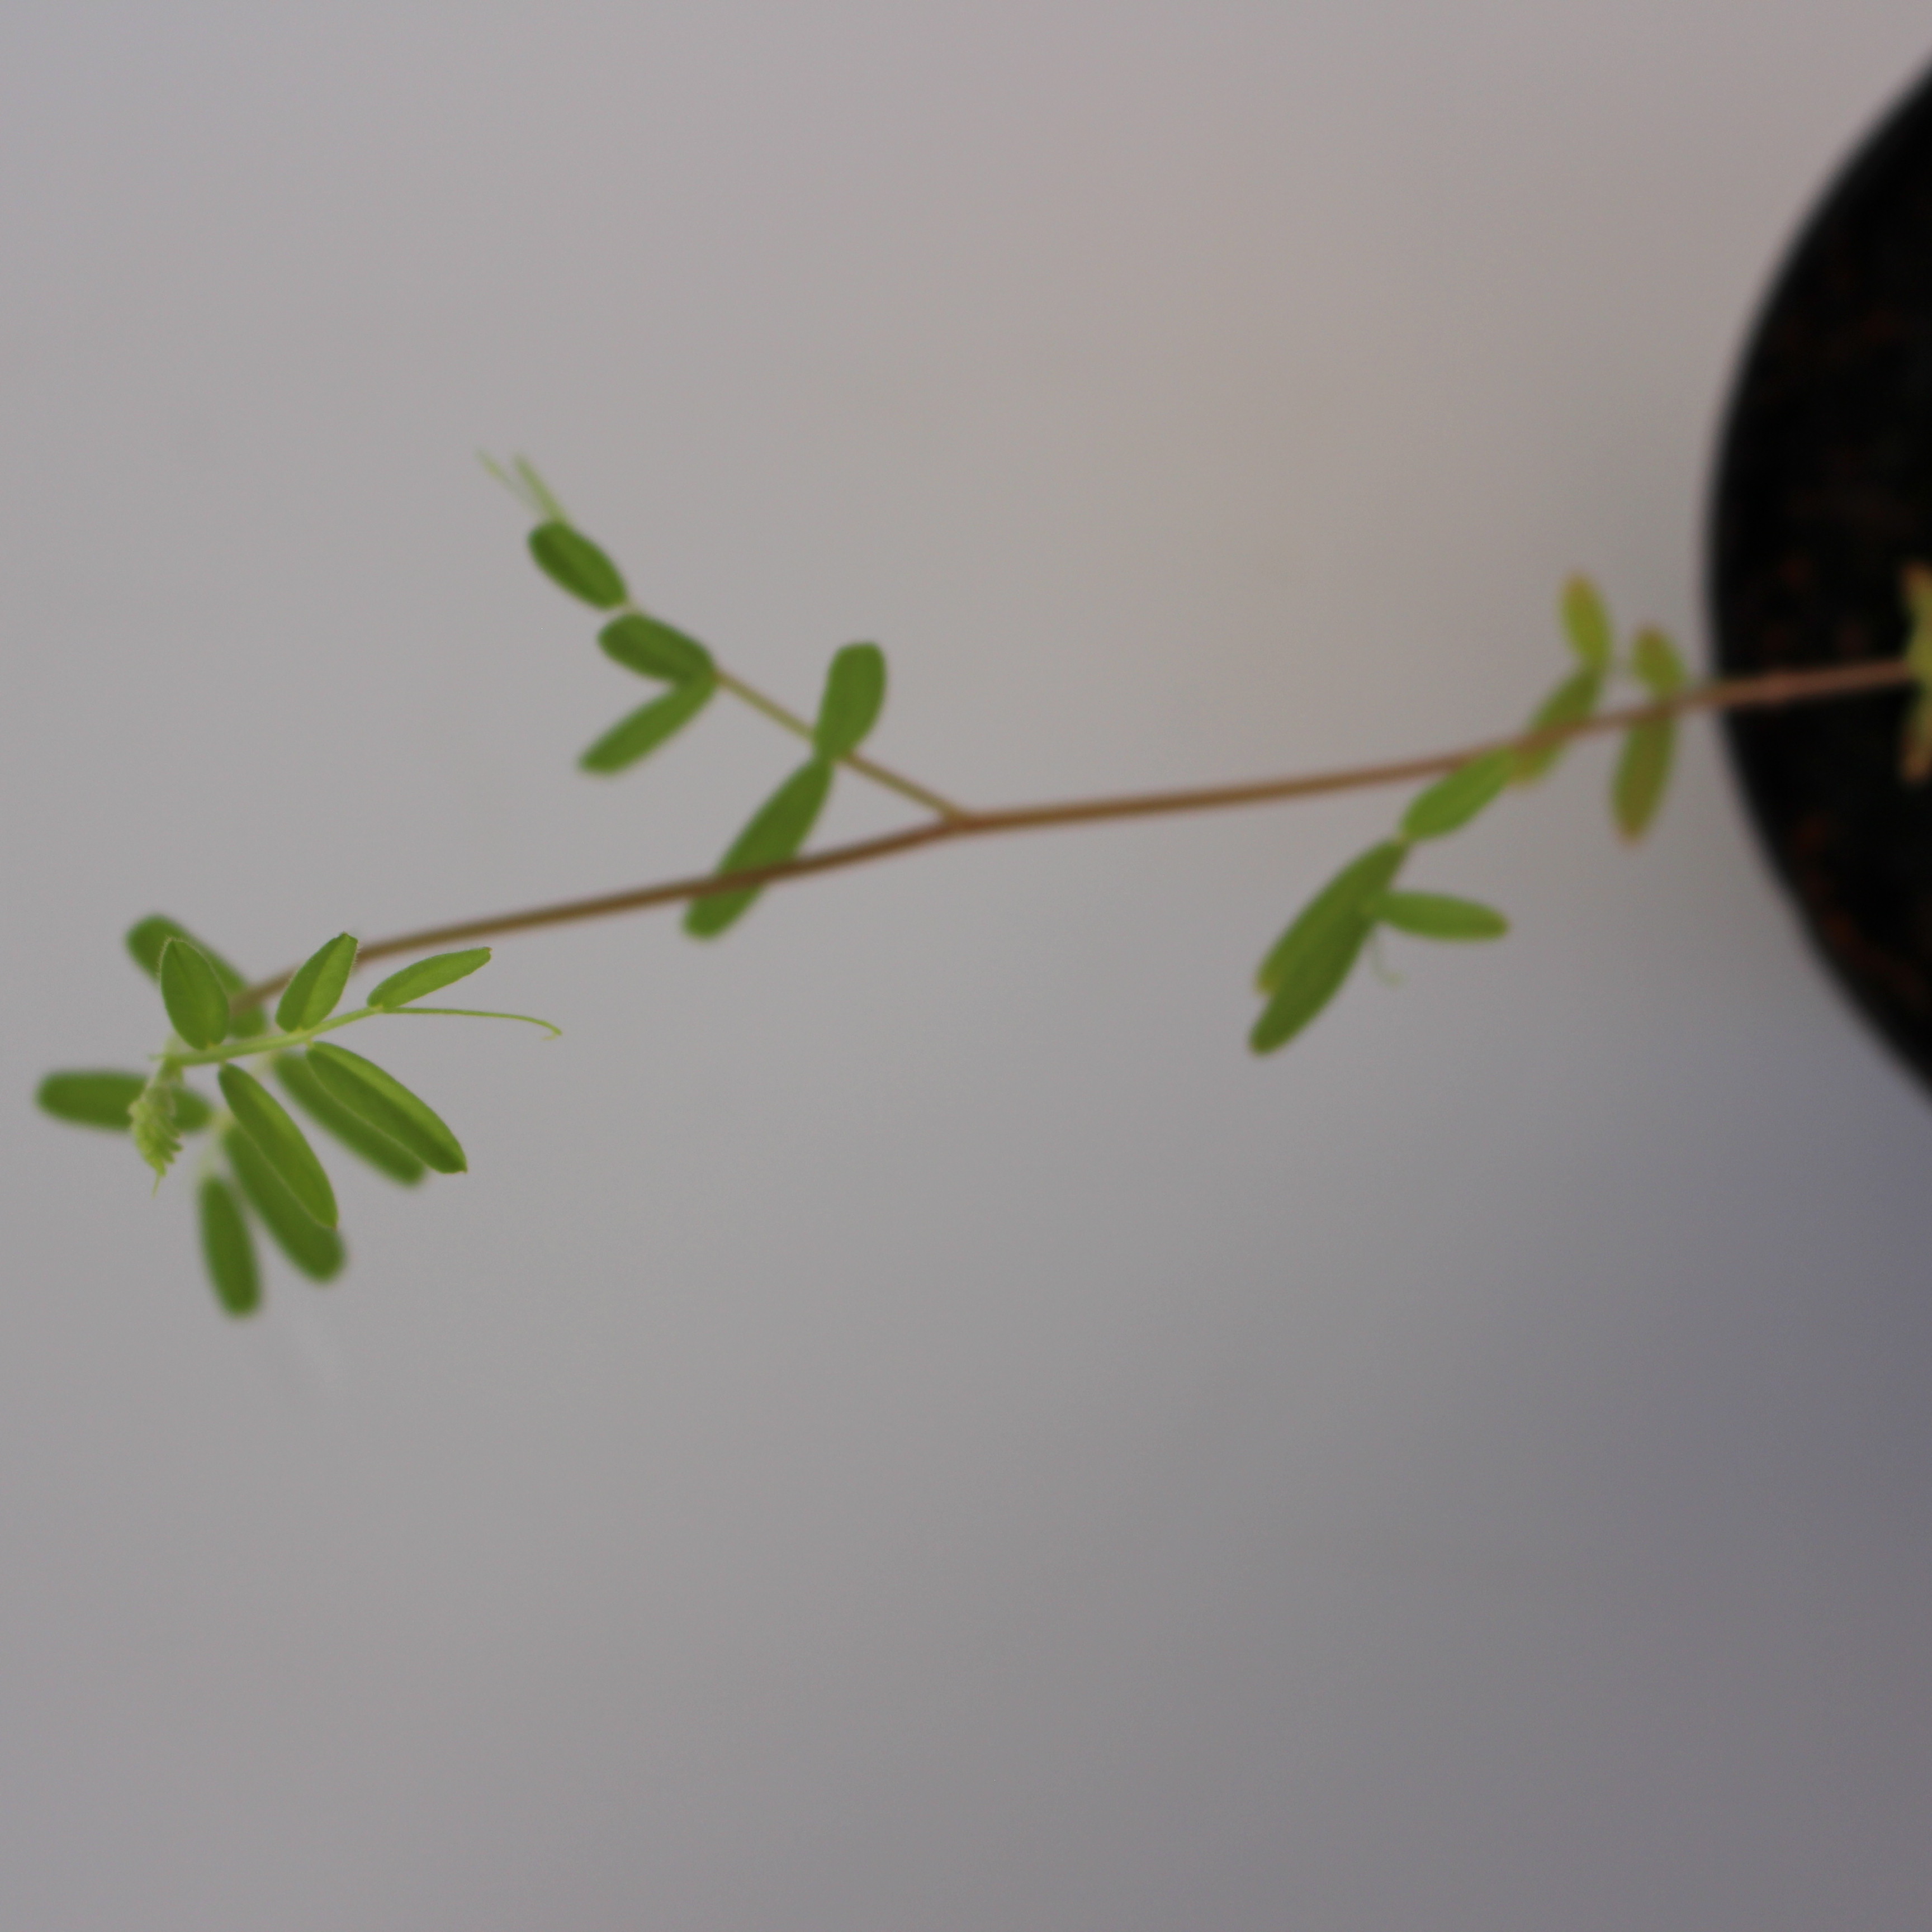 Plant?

Vicia sativa
